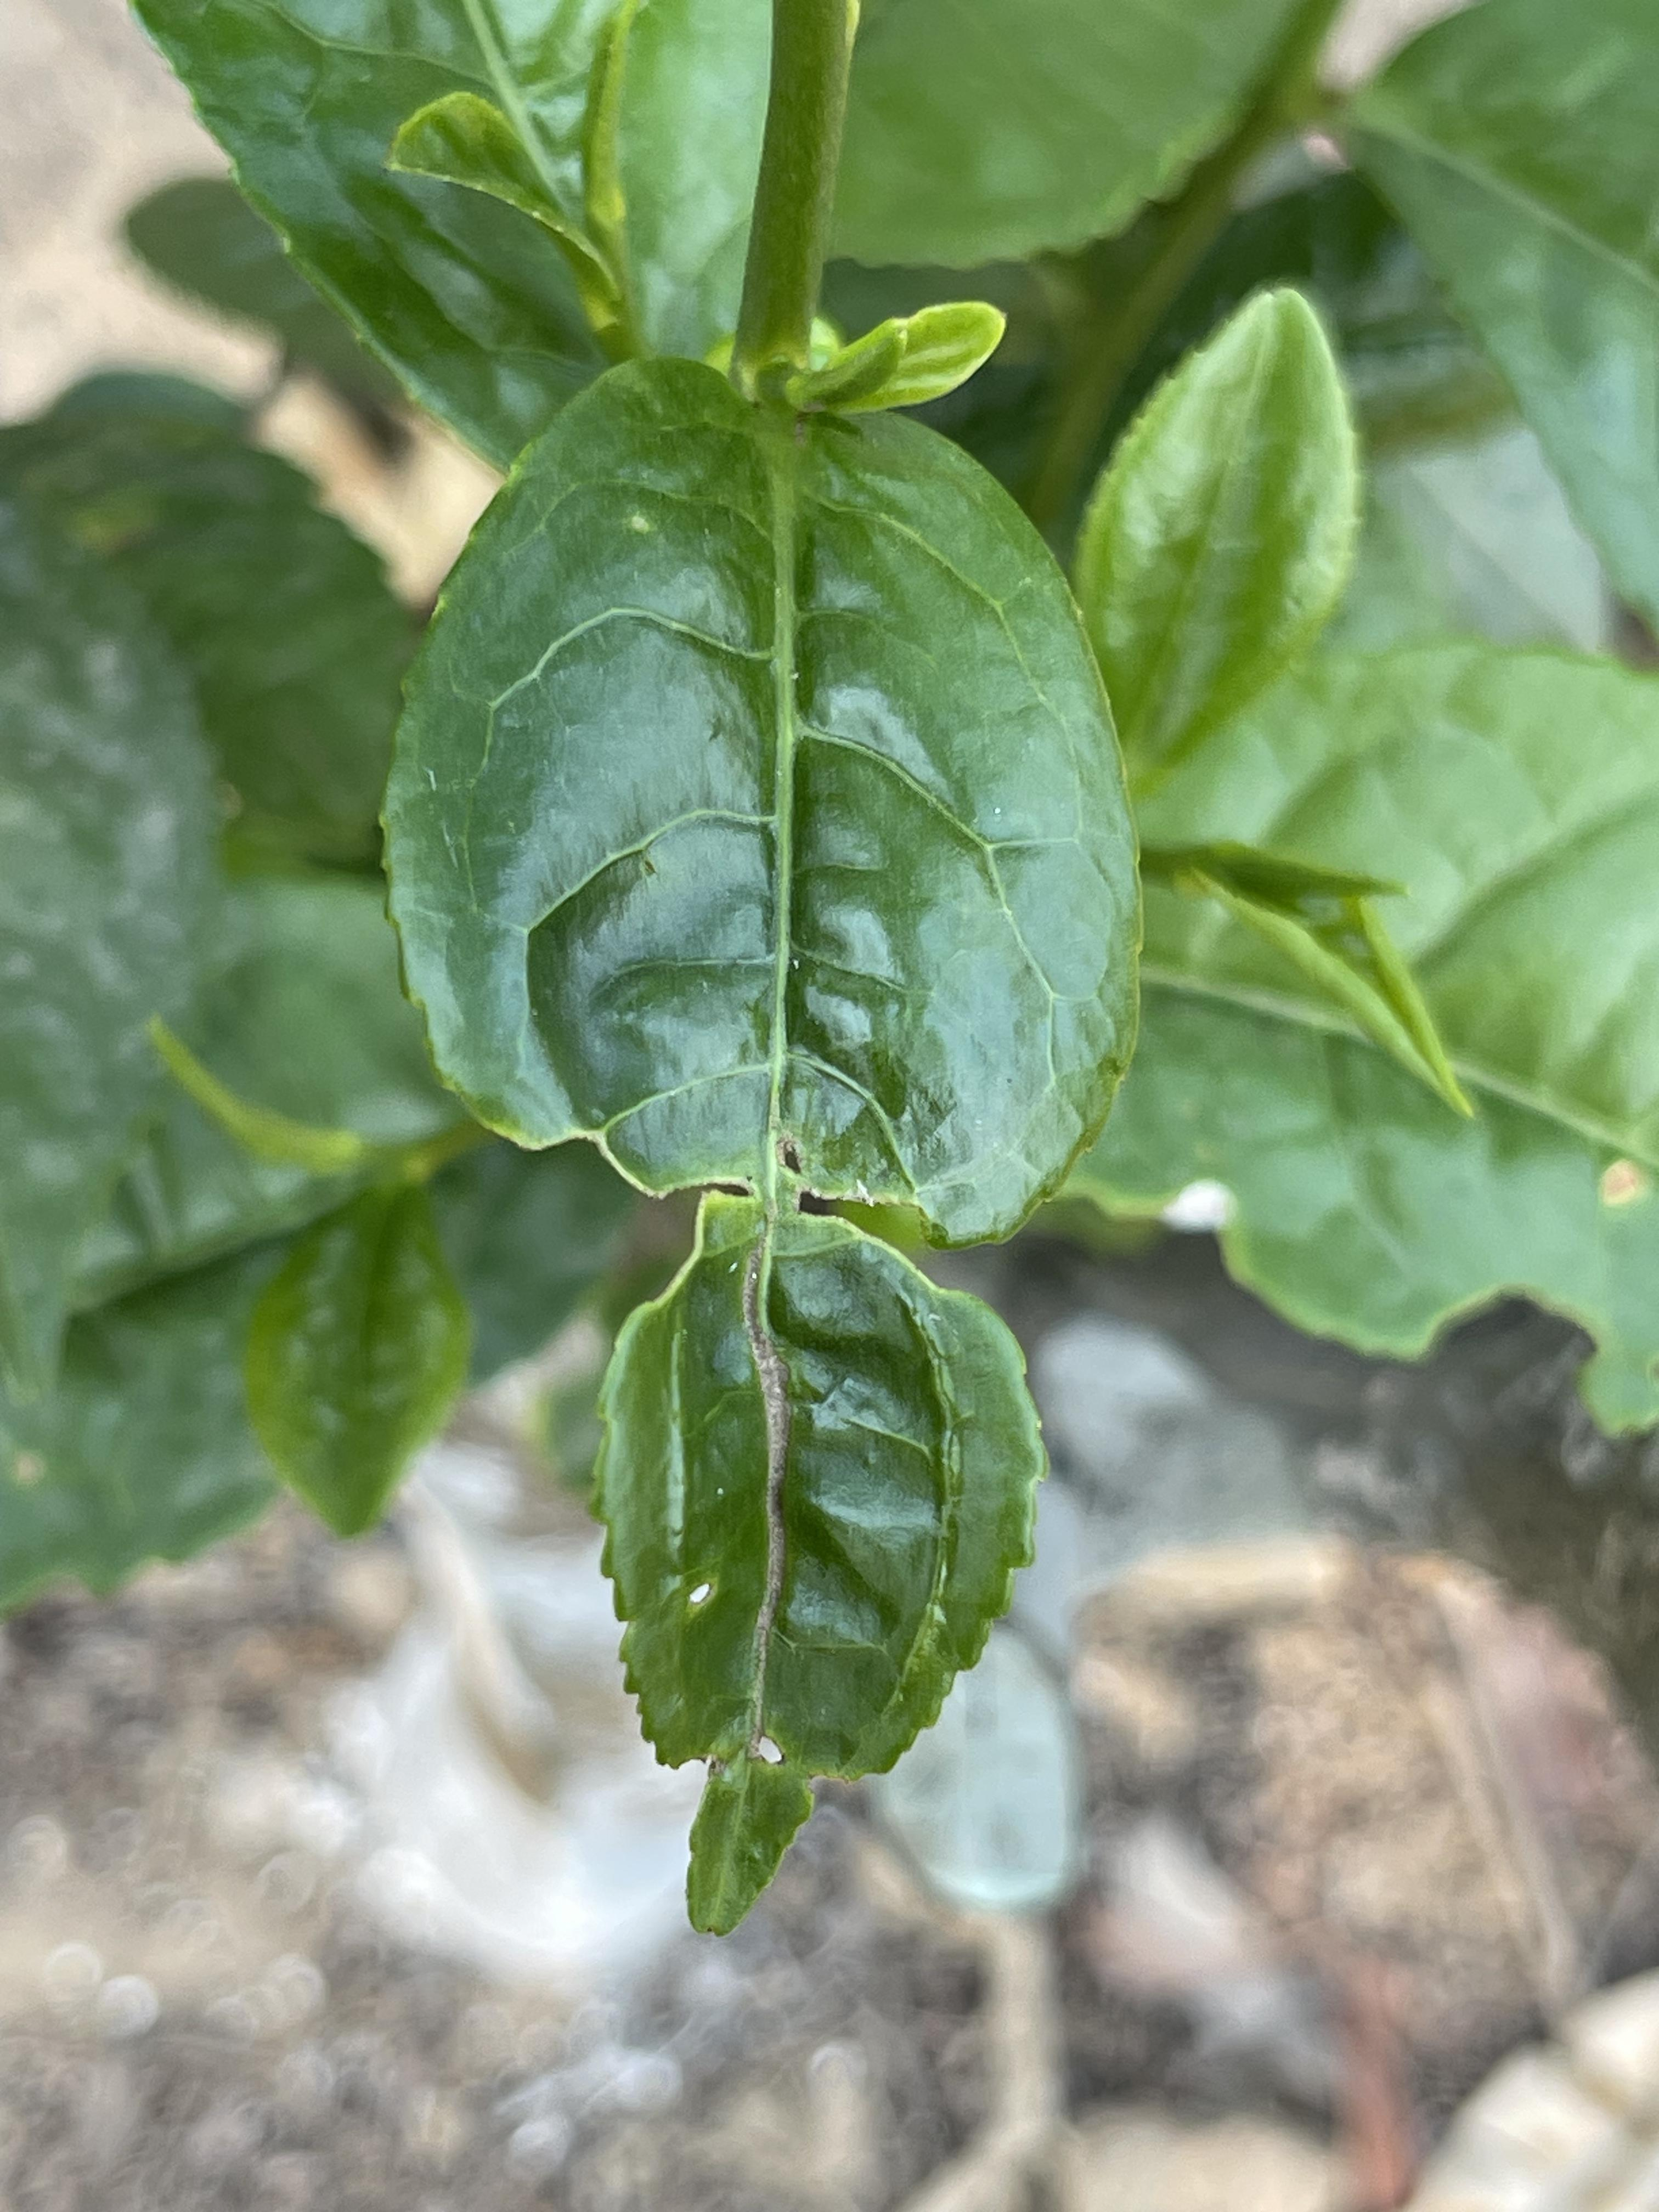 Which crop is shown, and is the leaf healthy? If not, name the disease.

tea, helopeltis
